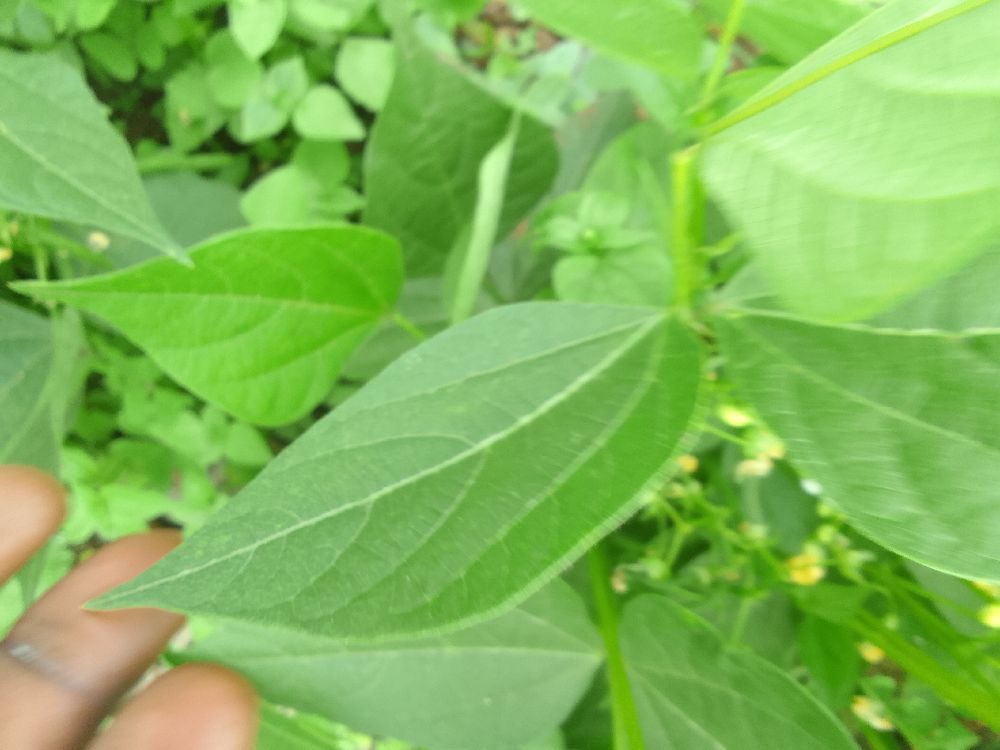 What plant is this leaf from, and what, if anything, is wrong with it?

common bean, healthy
